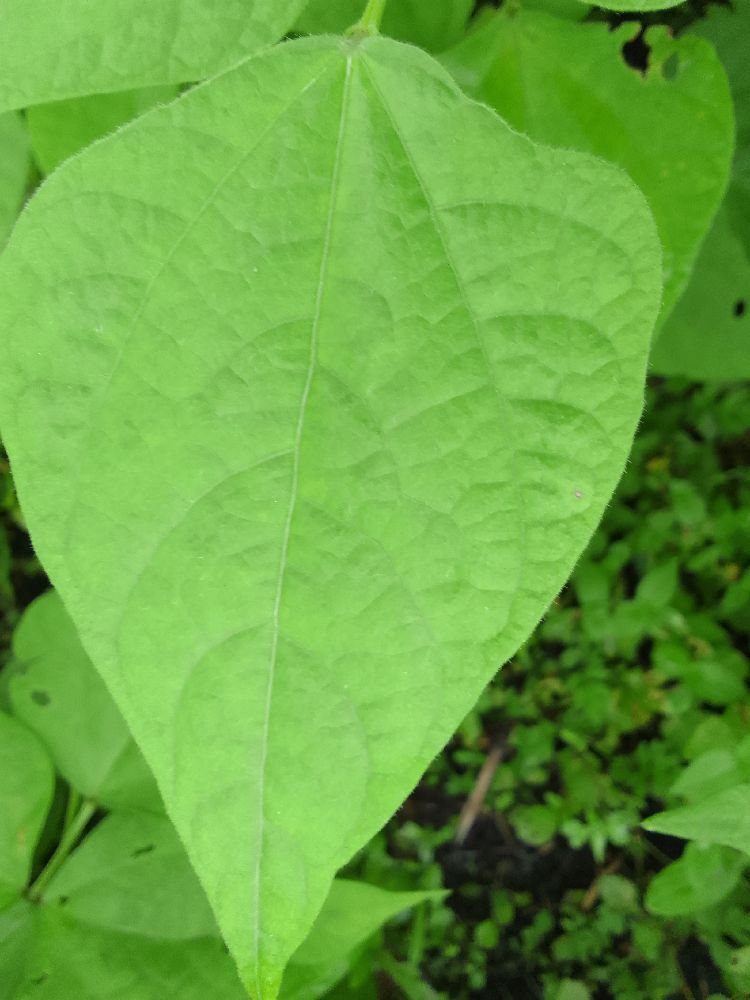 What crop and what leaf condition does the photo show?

common bean, healthy
